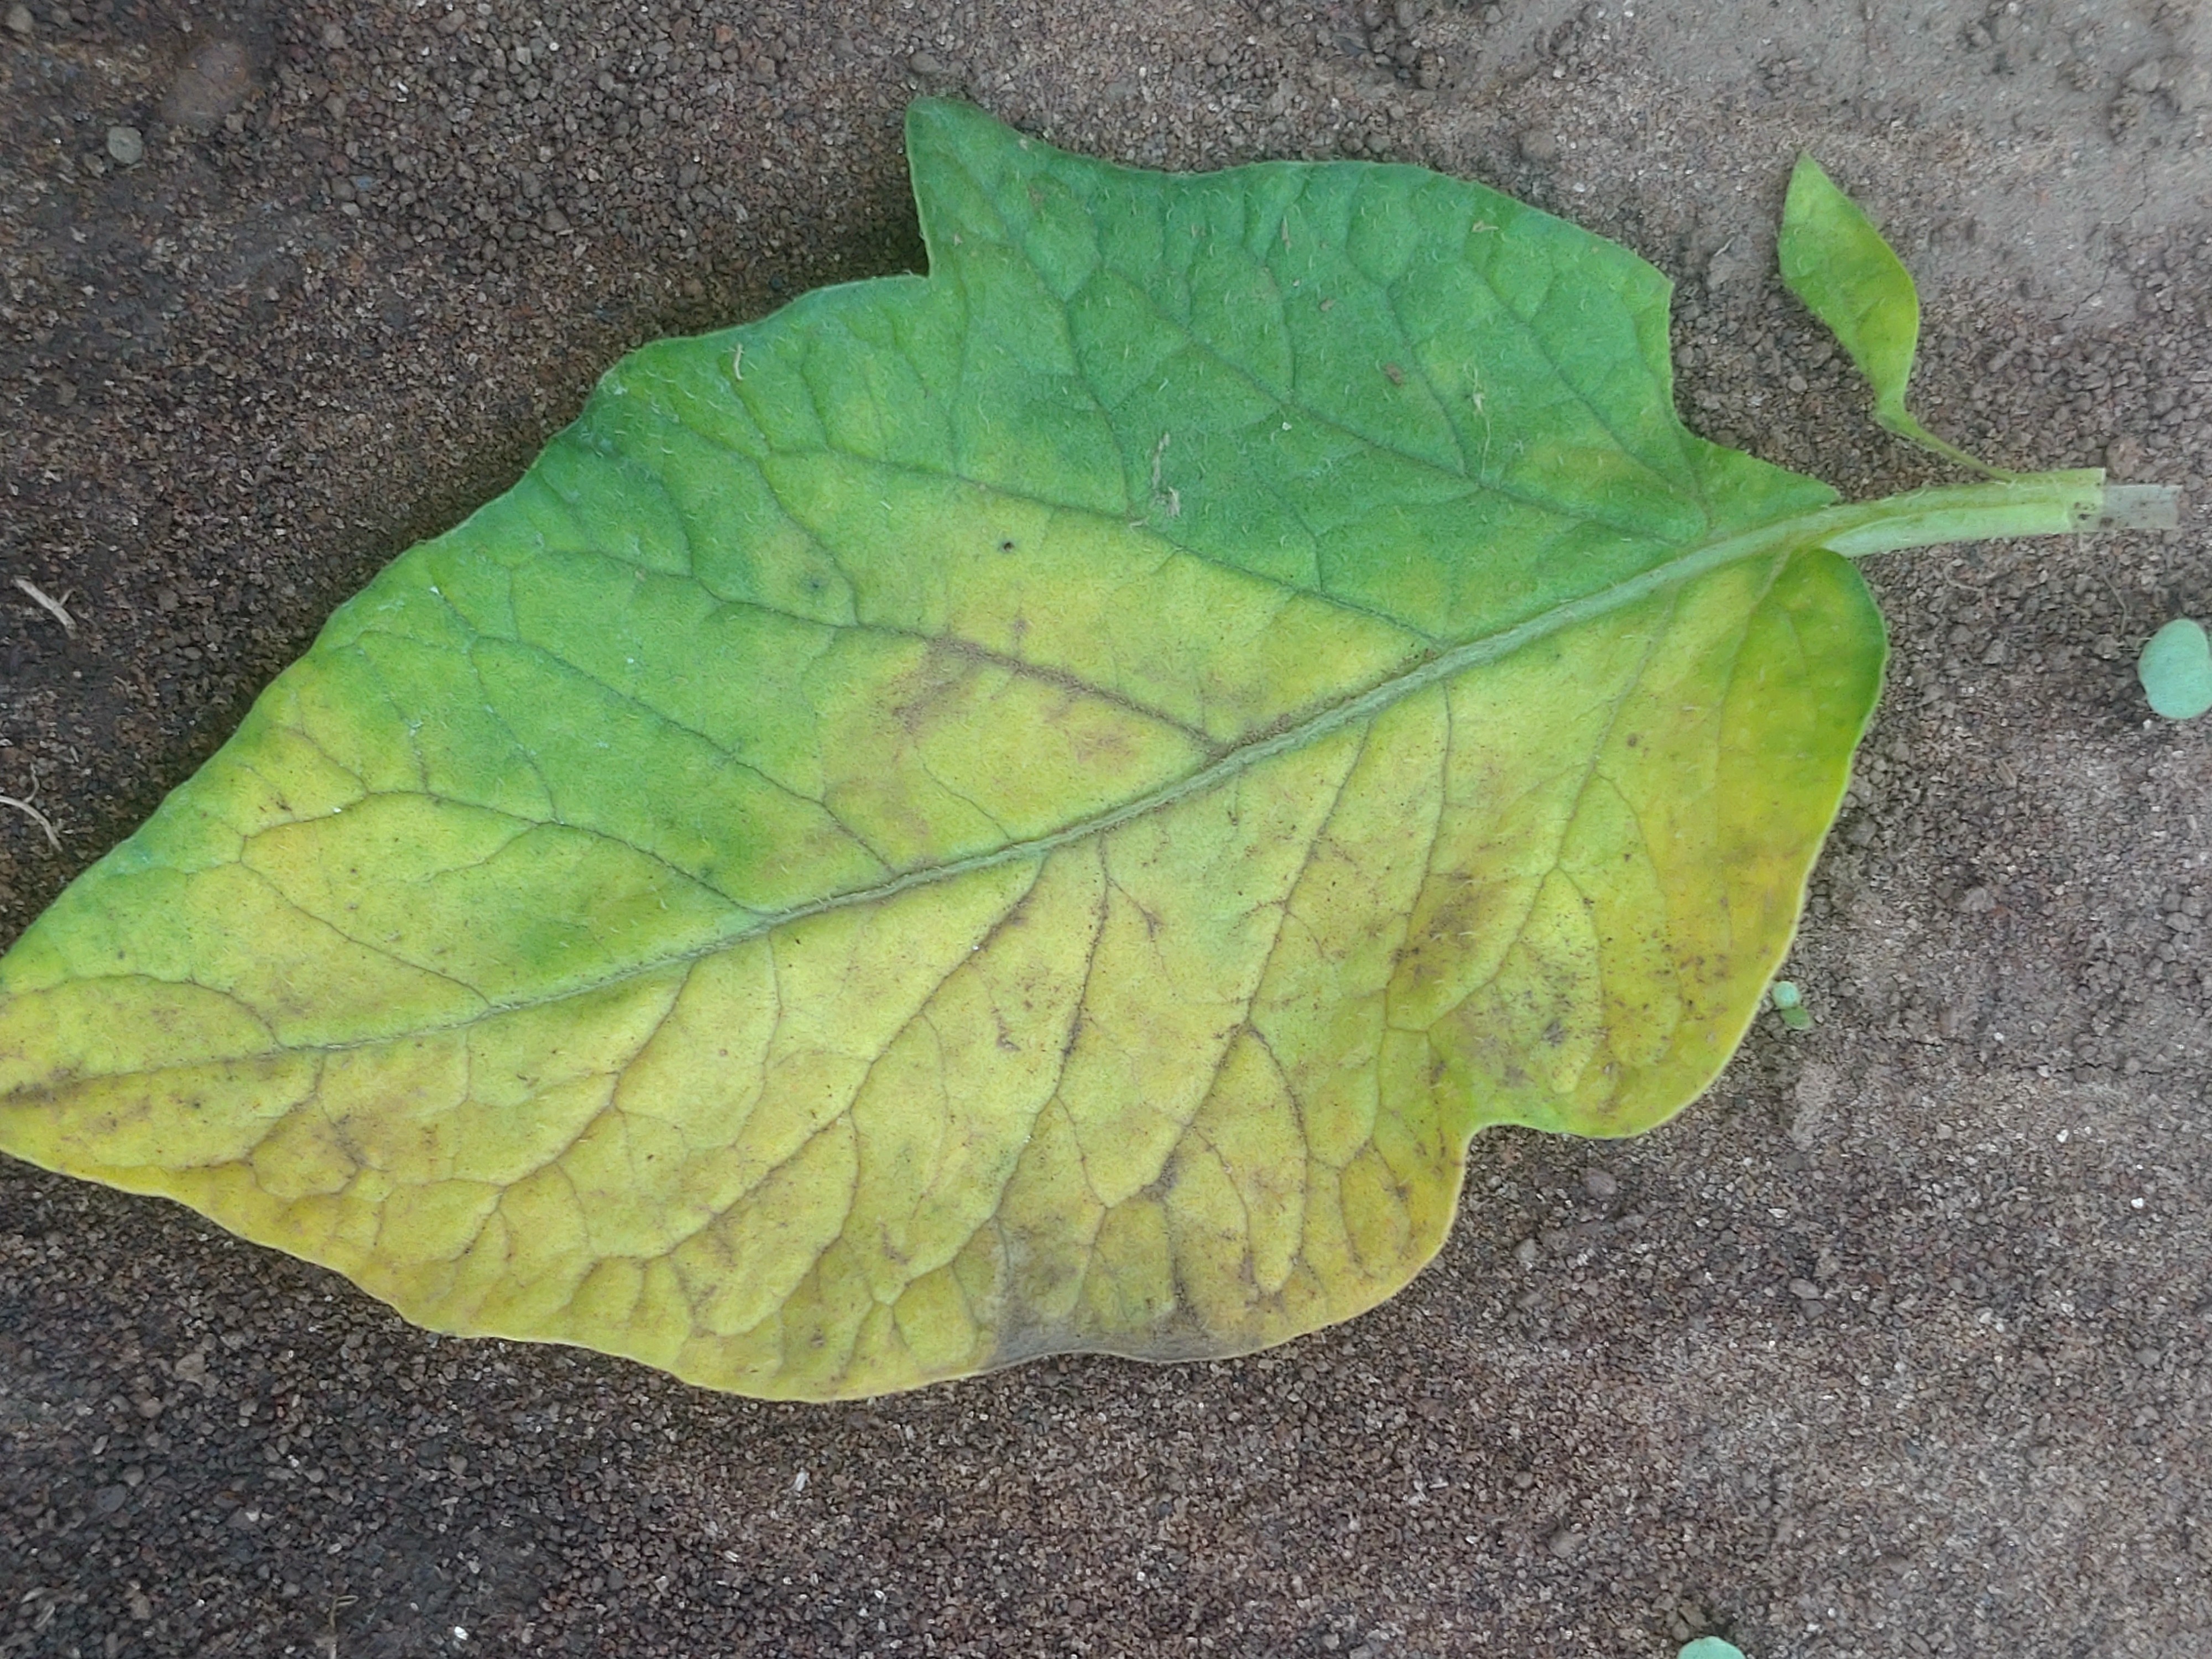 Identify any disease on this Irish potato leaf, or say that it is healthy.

late blight
